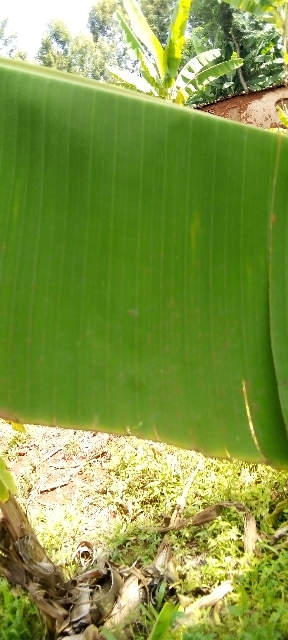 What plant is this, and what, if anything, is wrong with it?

banana, healthy
